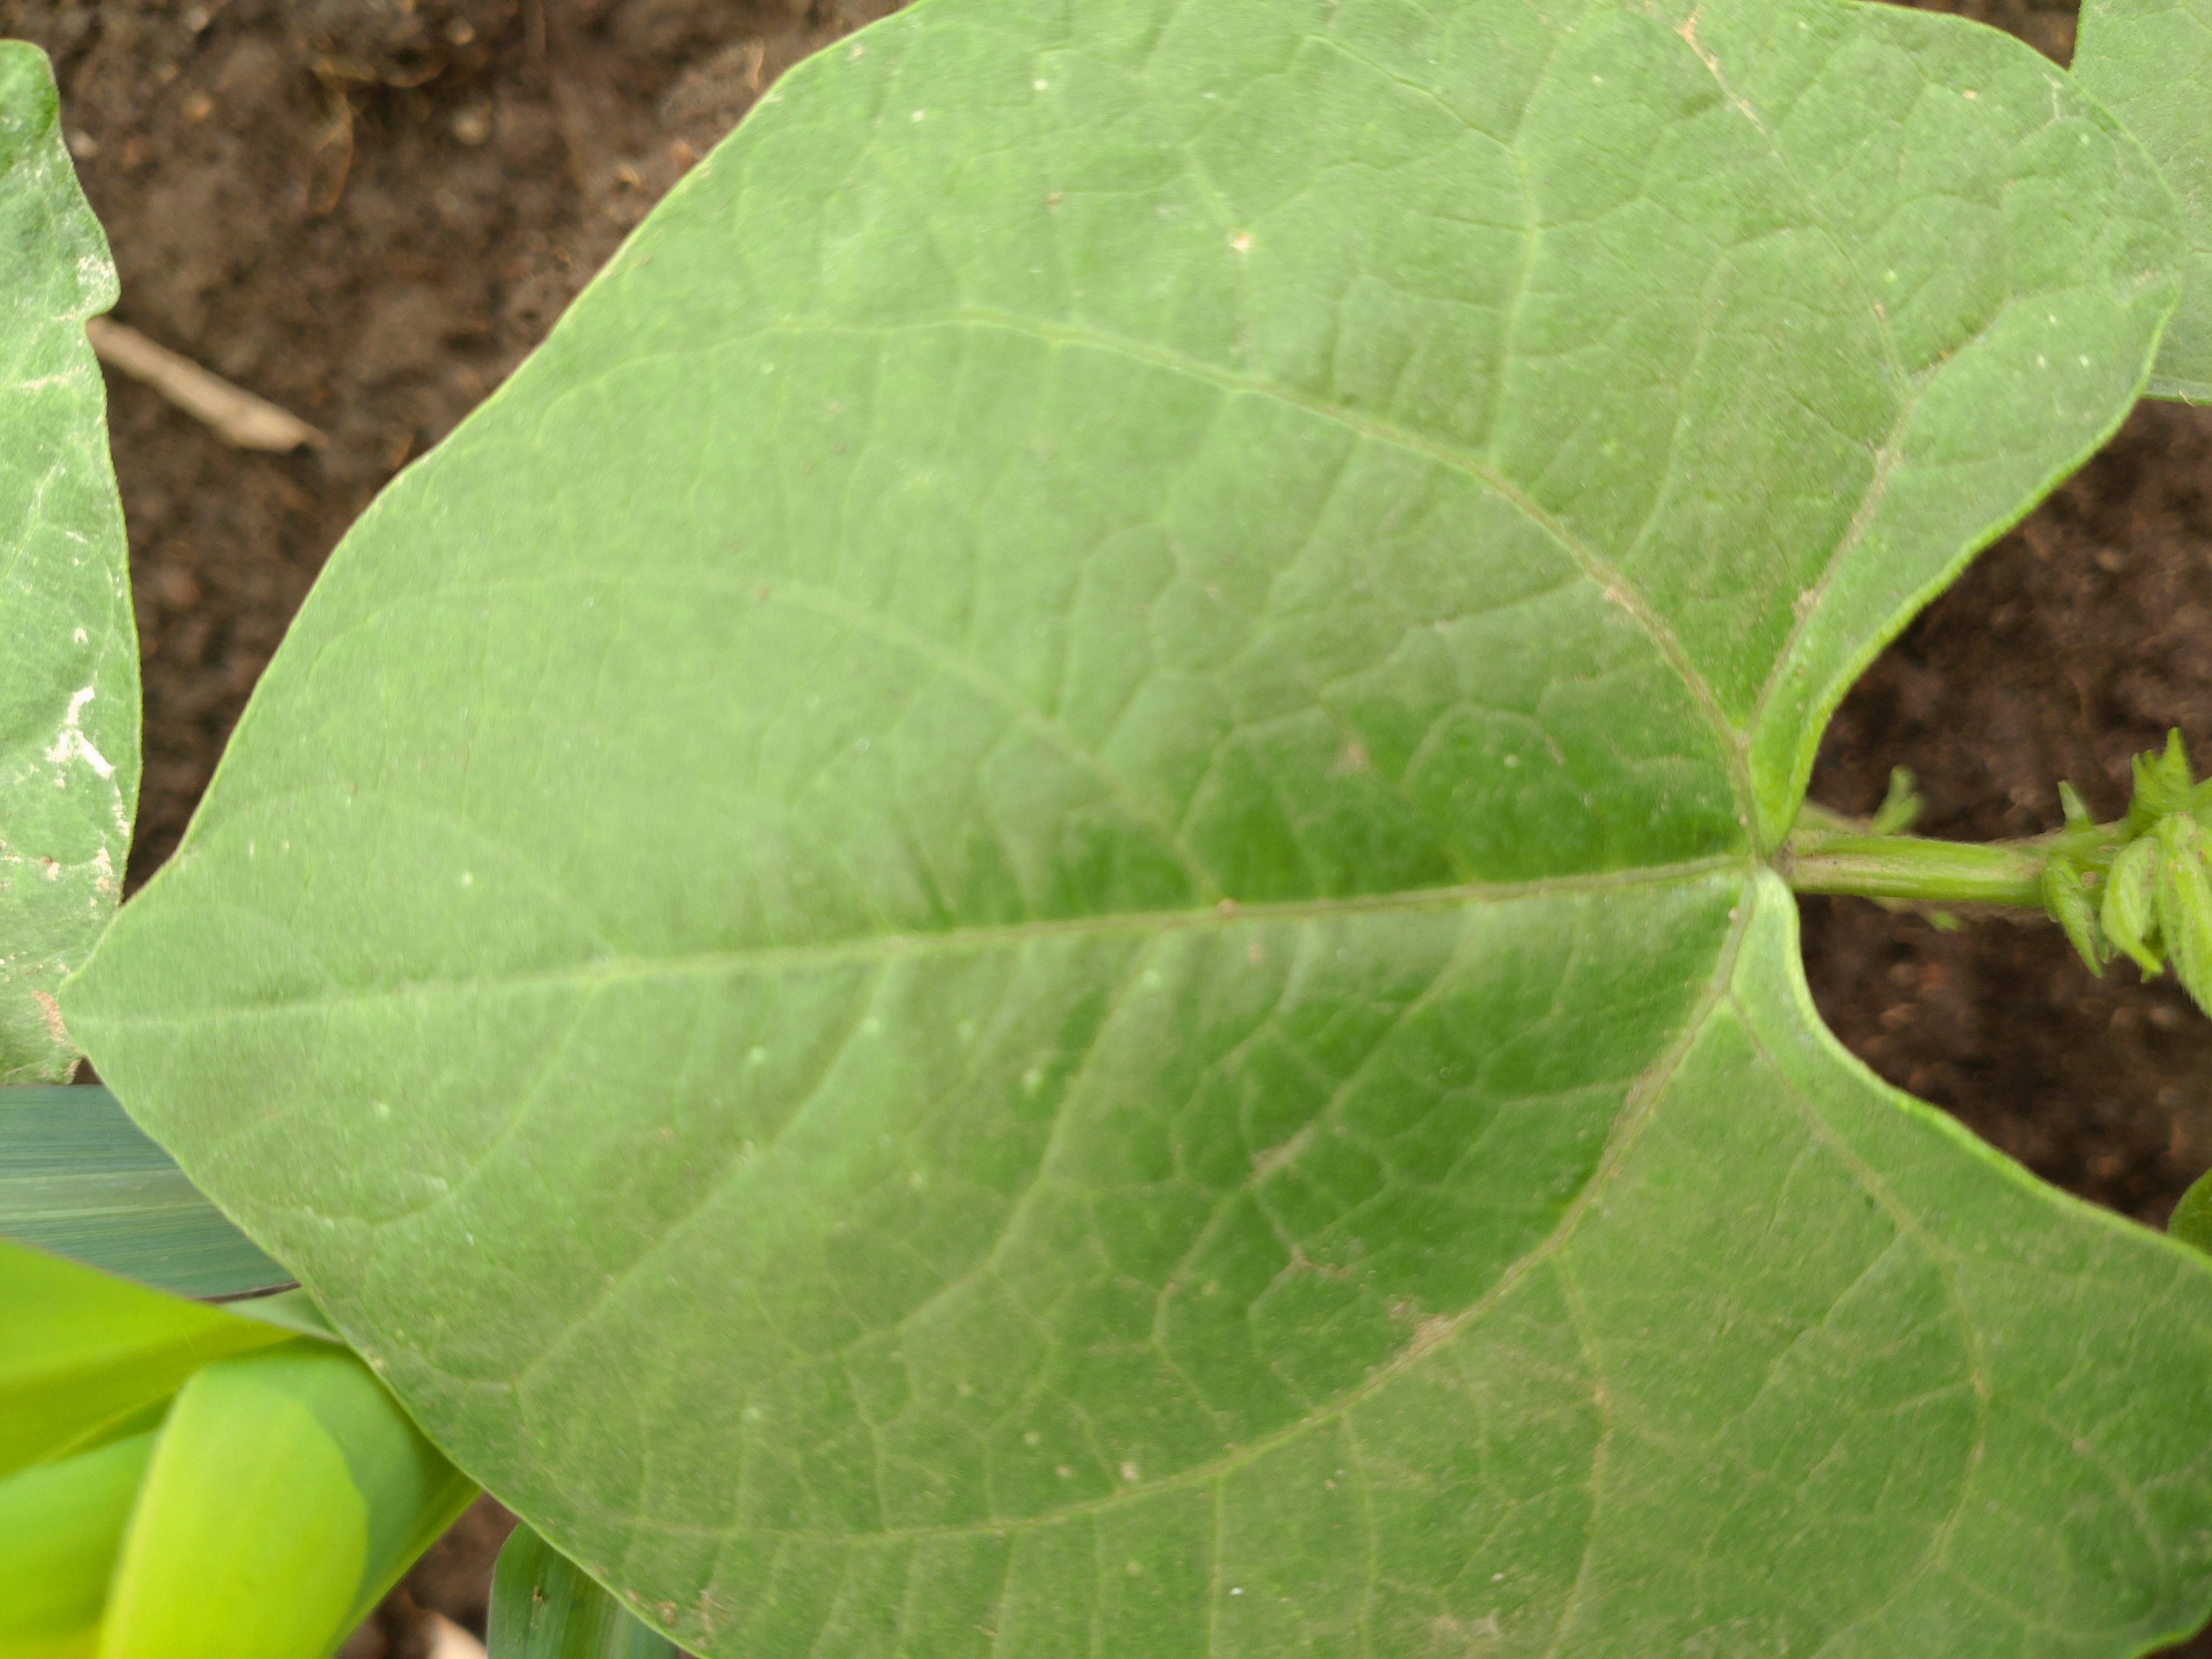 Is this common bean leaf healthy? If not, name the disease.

healthy
